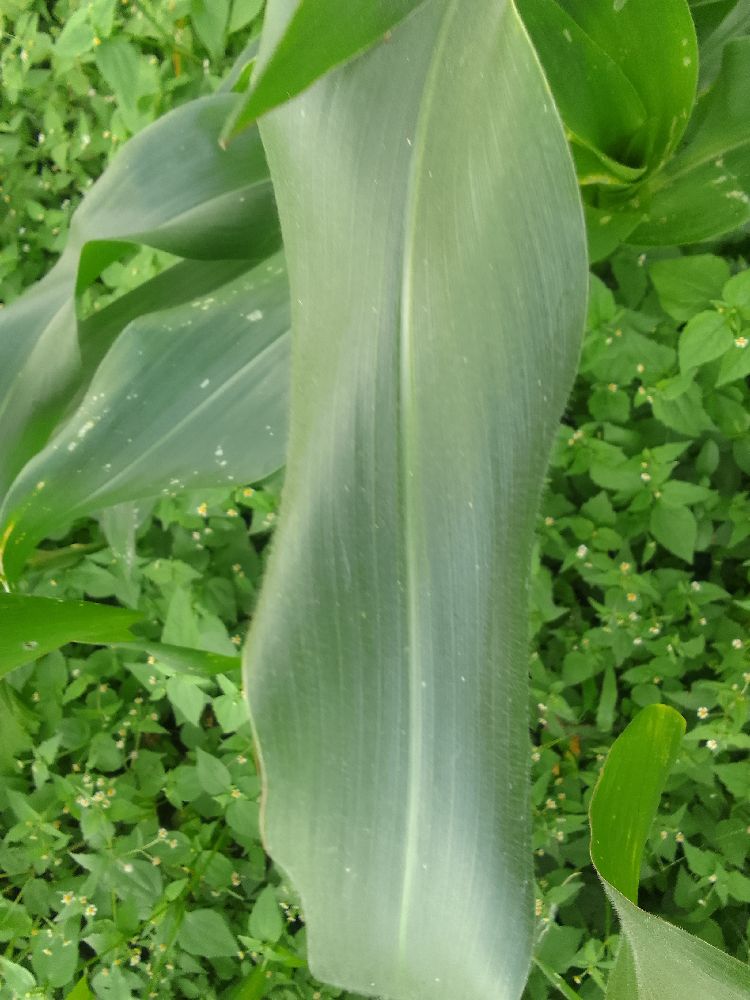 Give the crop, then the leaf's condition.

maize, healthy
